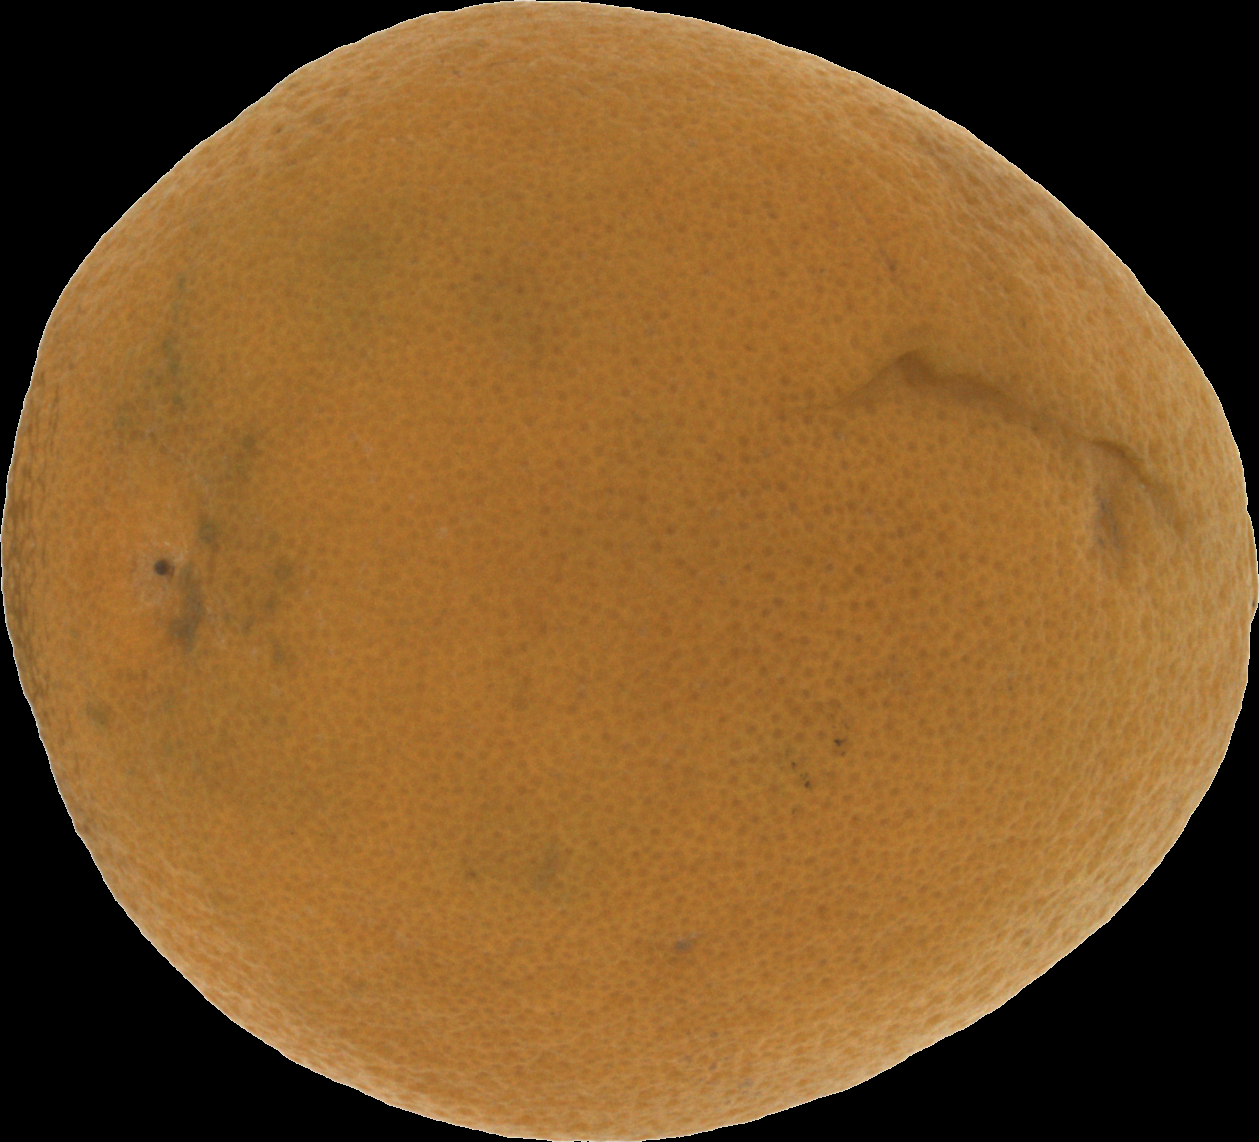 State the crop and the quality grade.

orange, bad
